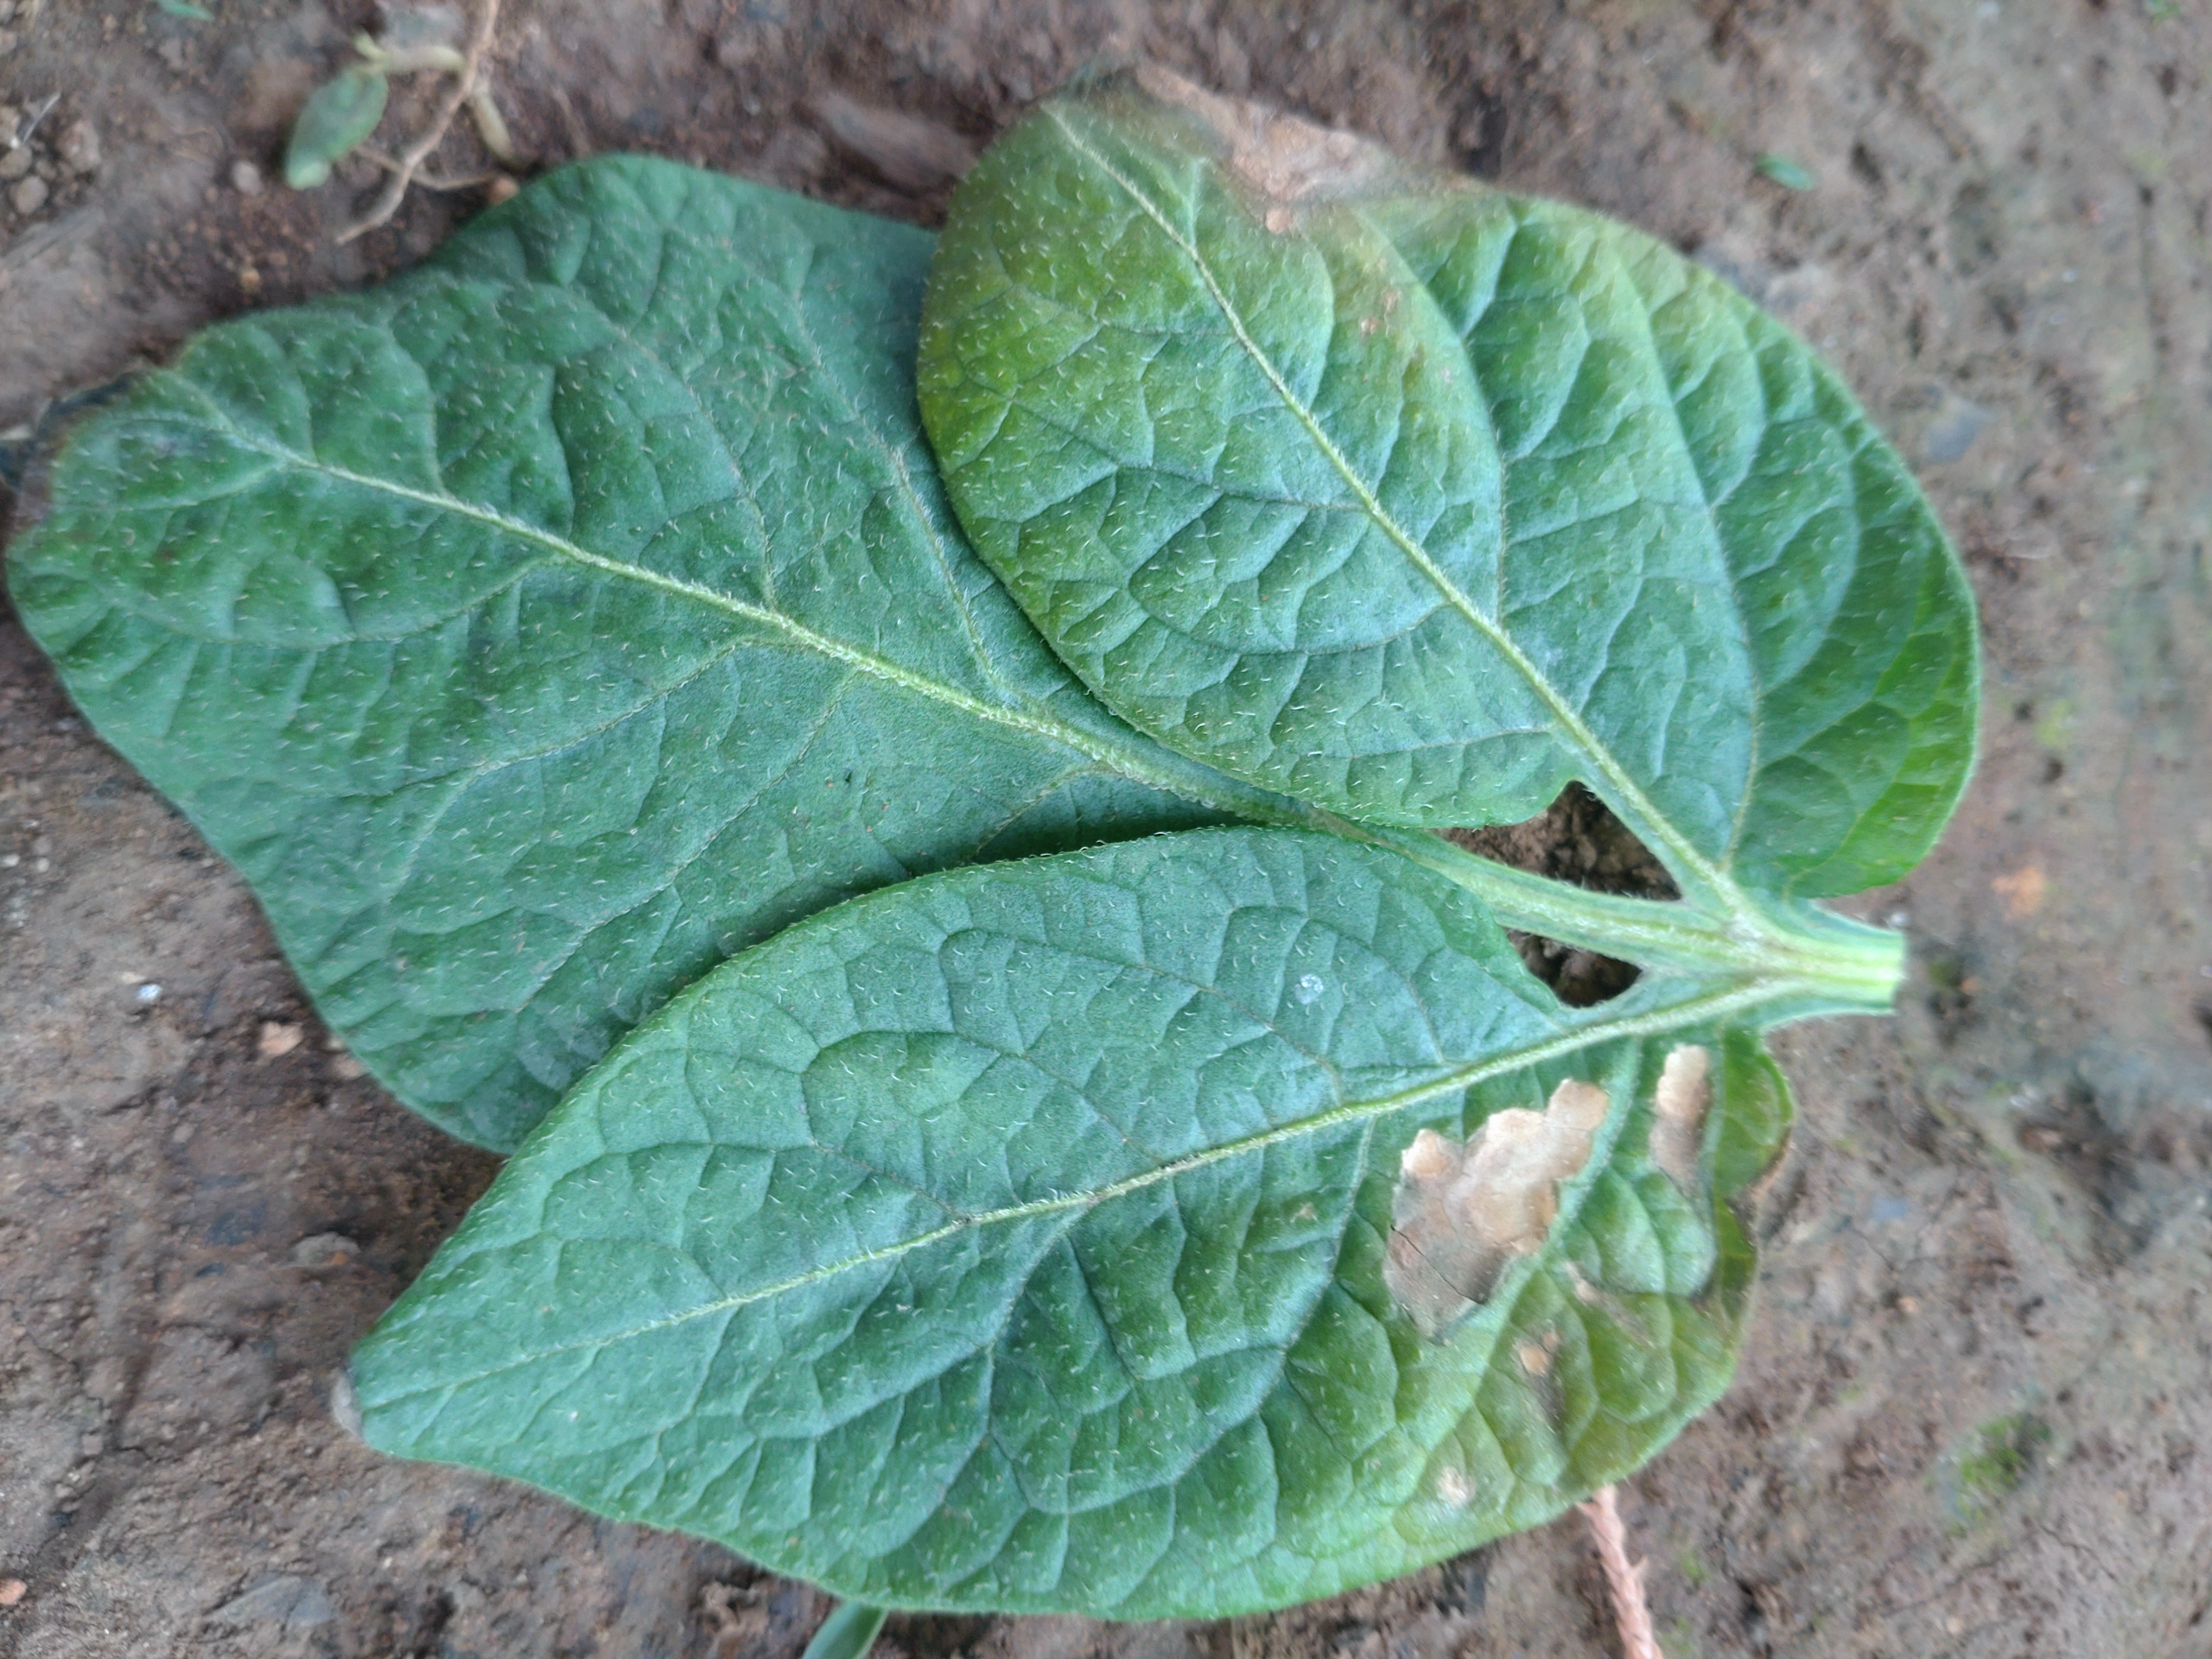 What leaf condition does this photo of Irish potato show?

early blight
